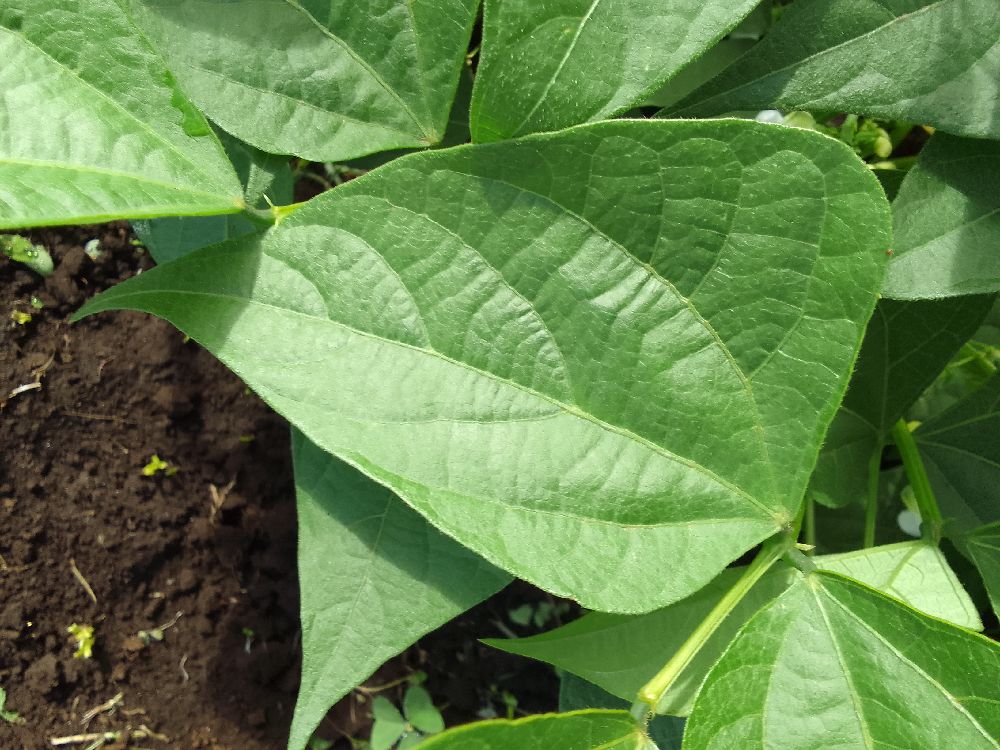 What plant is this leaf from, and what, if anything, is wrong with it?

common bean, healthy
